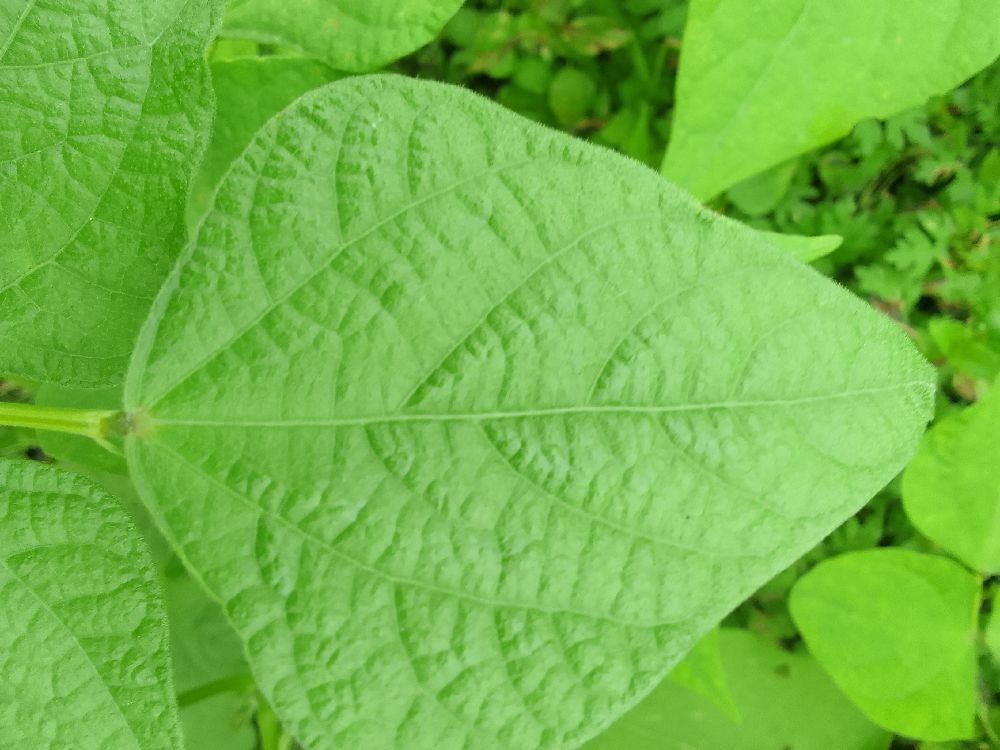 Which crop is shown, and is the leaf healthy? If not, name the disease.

common bean, healthy
